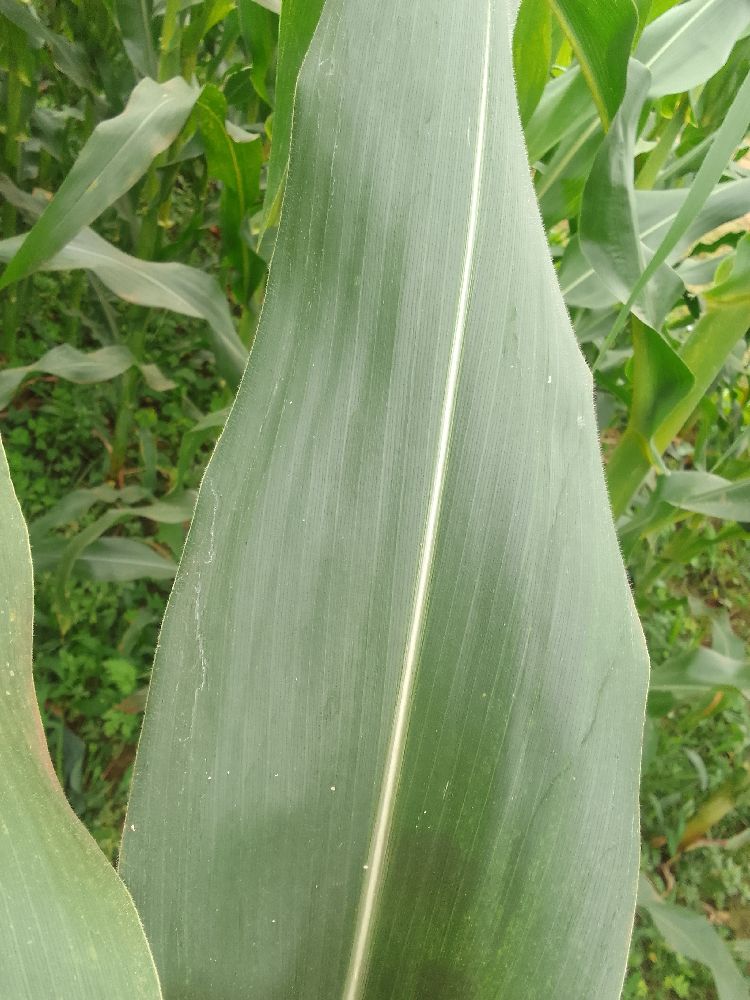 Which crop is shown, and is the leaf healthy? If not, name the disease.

maize, healthy
